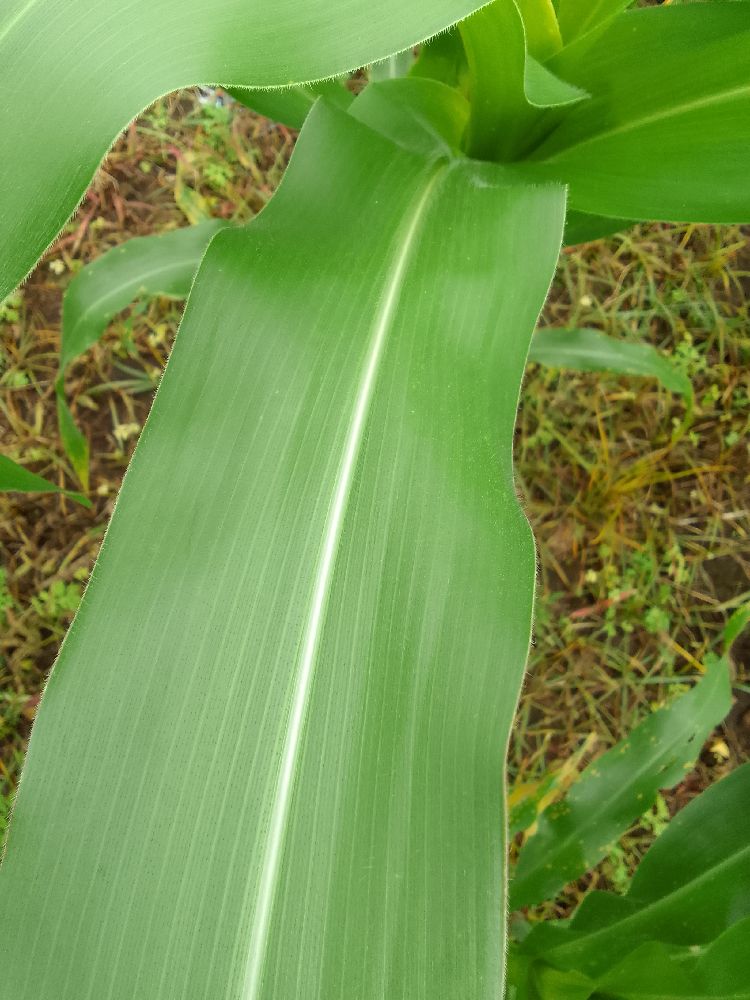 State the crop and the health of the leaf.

maize, healthy
